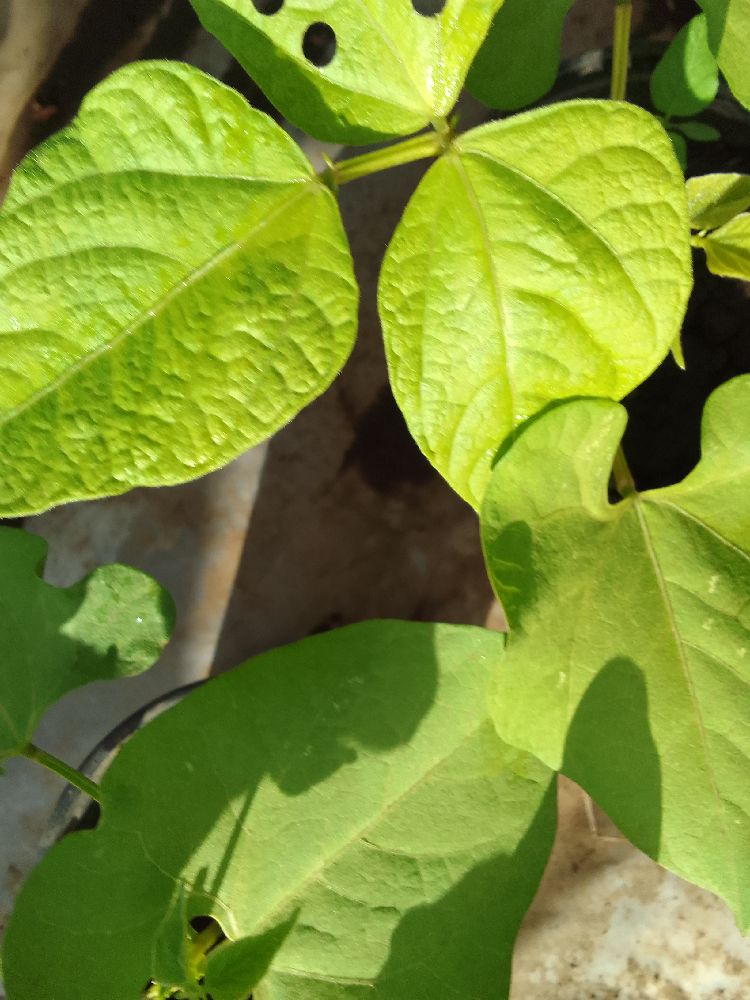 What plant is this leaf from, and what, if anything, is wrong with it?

common bean, healthy
